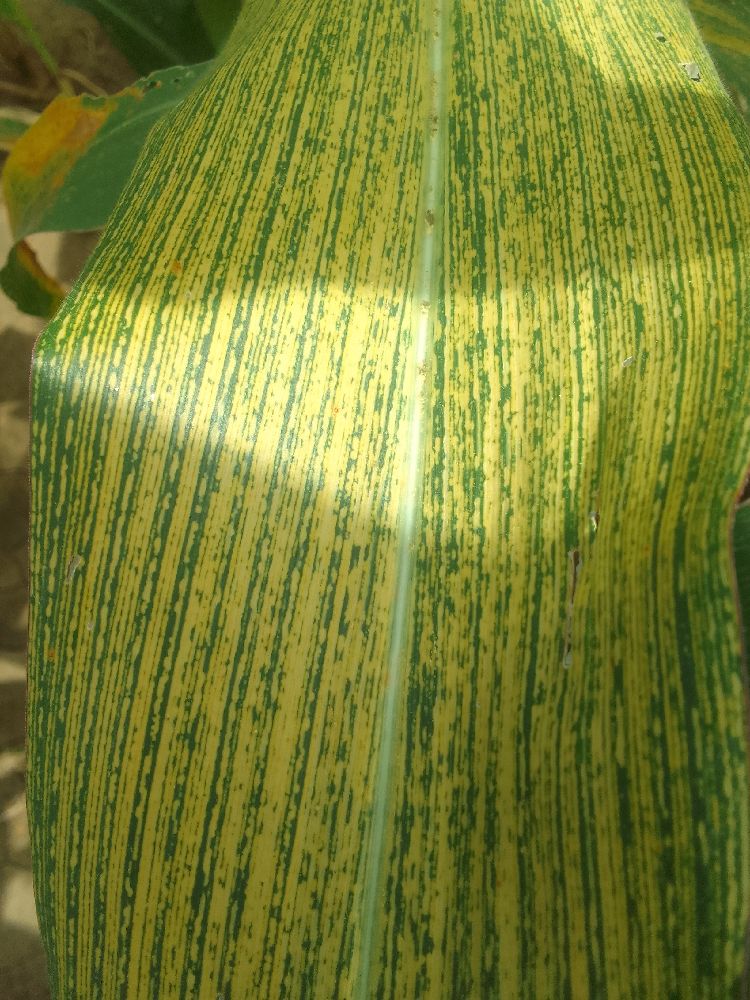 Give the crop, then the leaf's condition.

maize, maize streak virus
